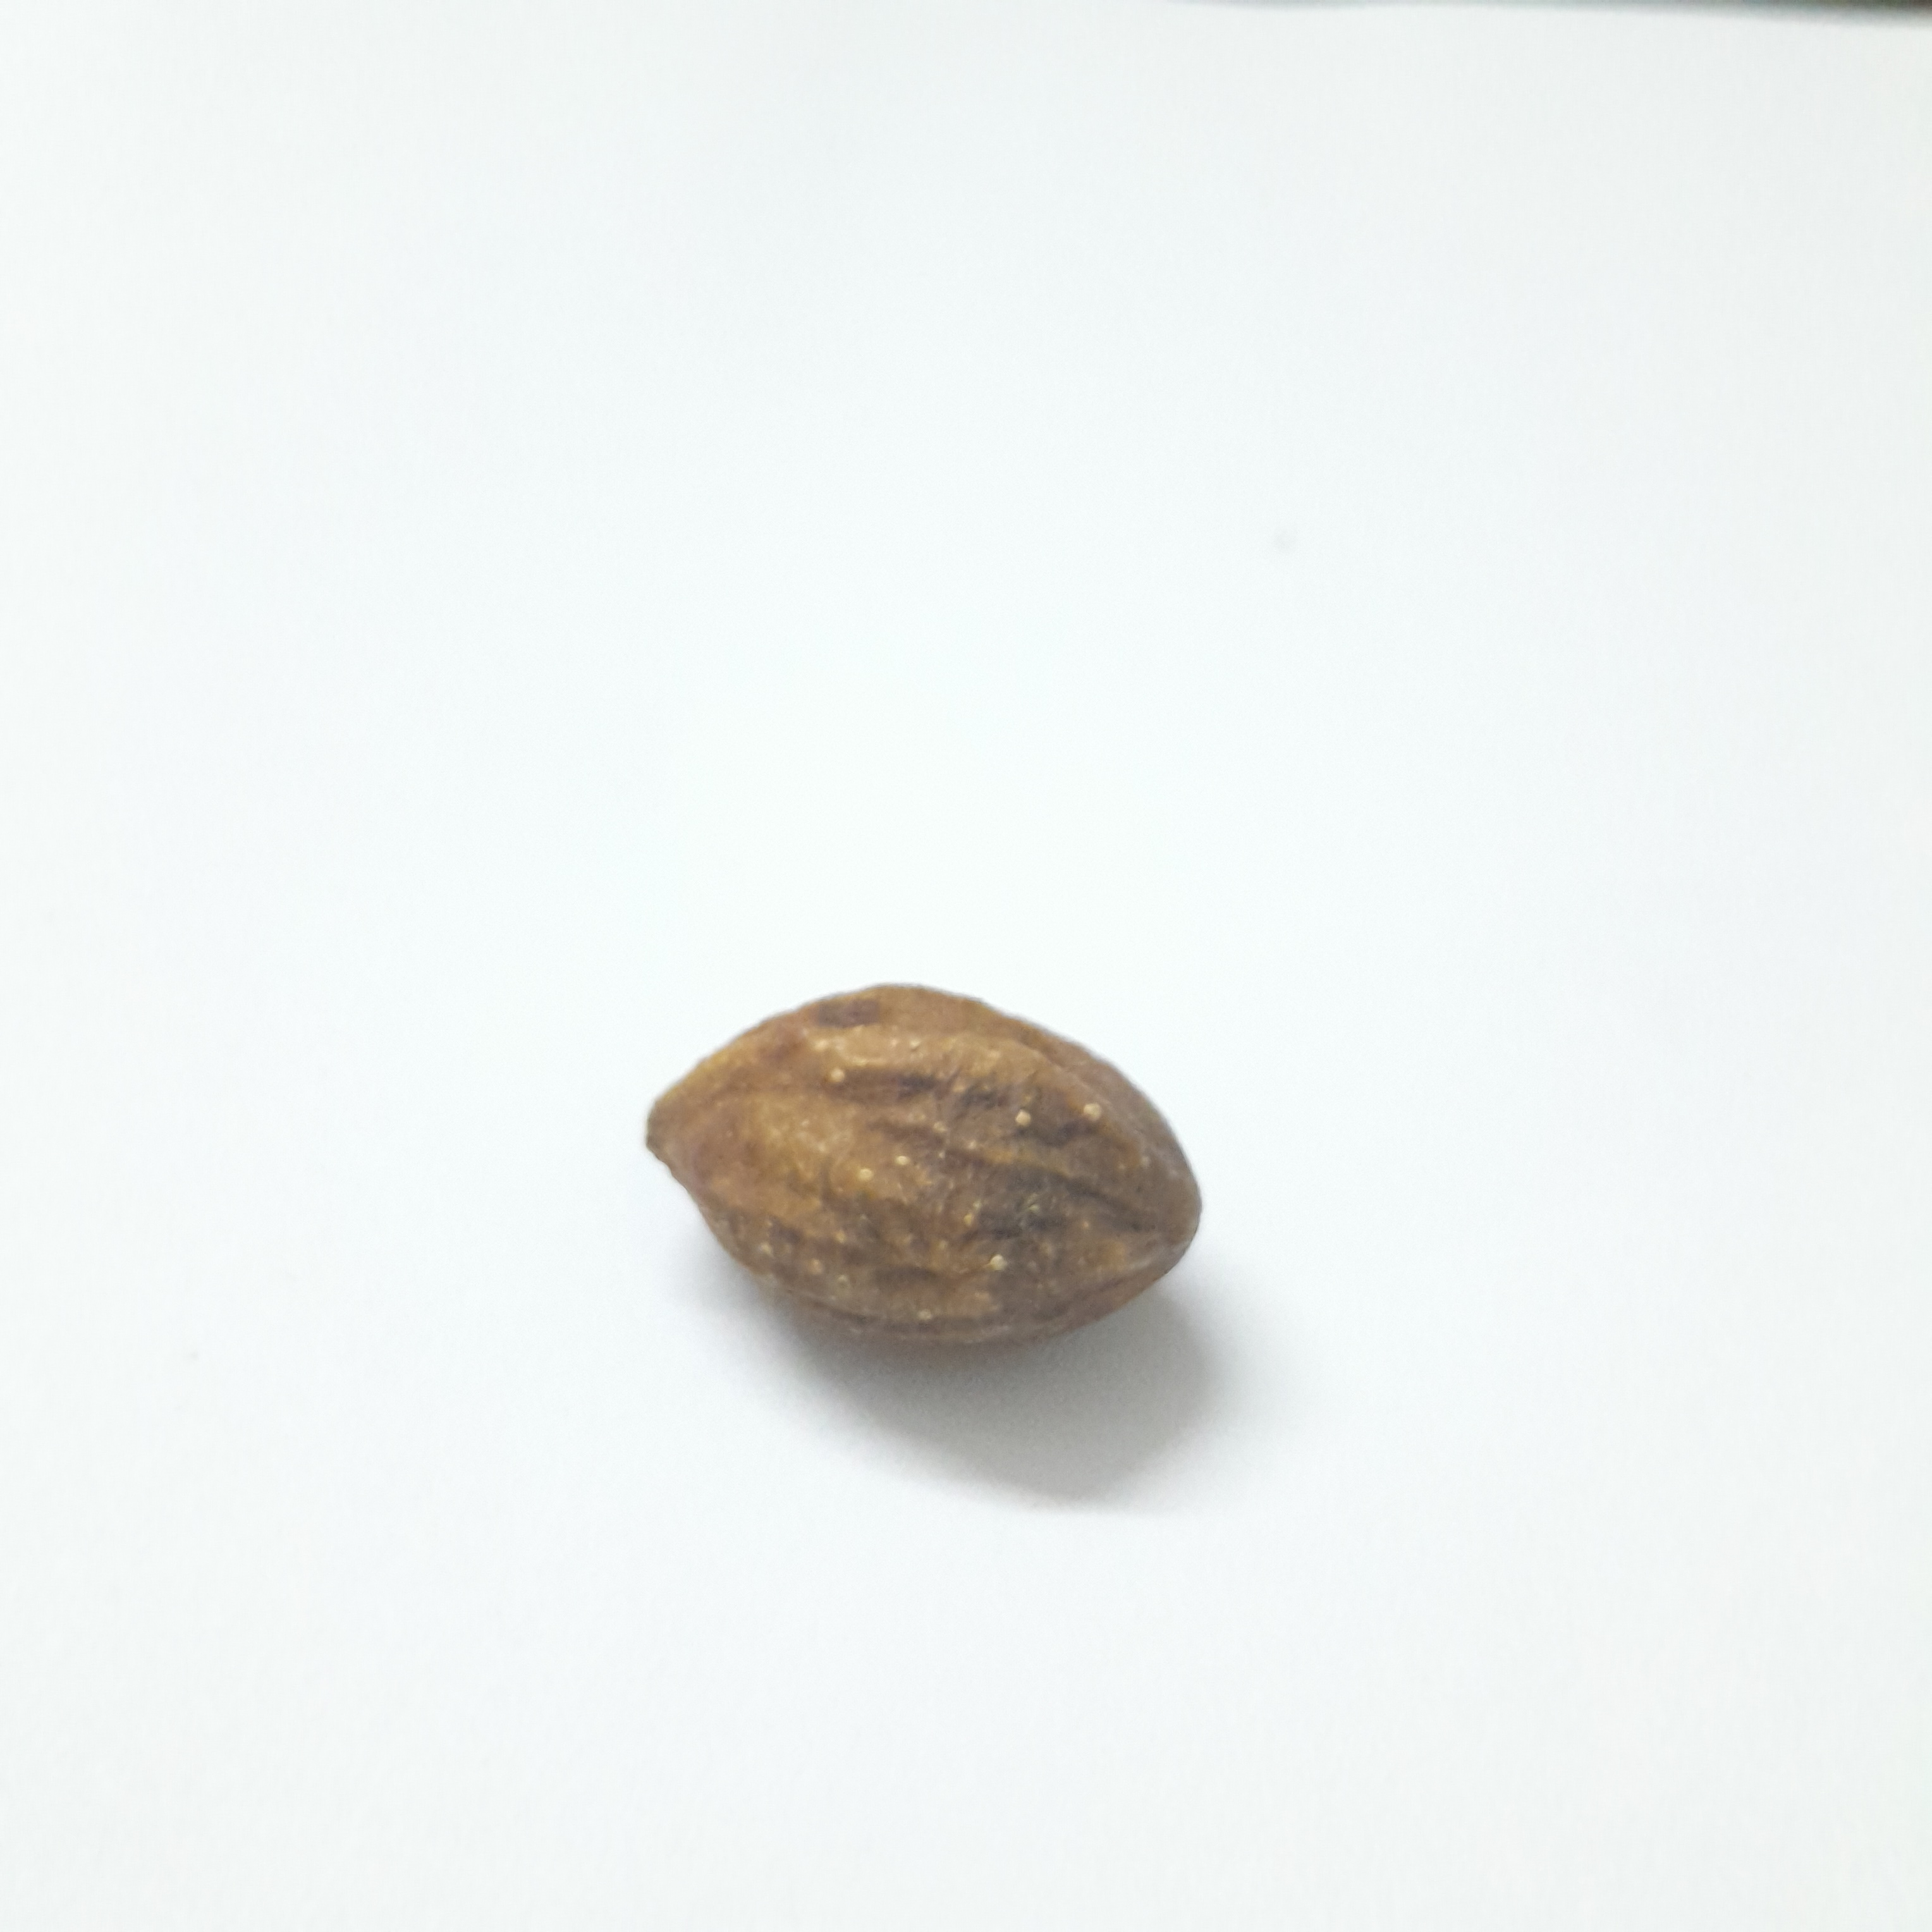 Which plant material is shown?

hirdaa
